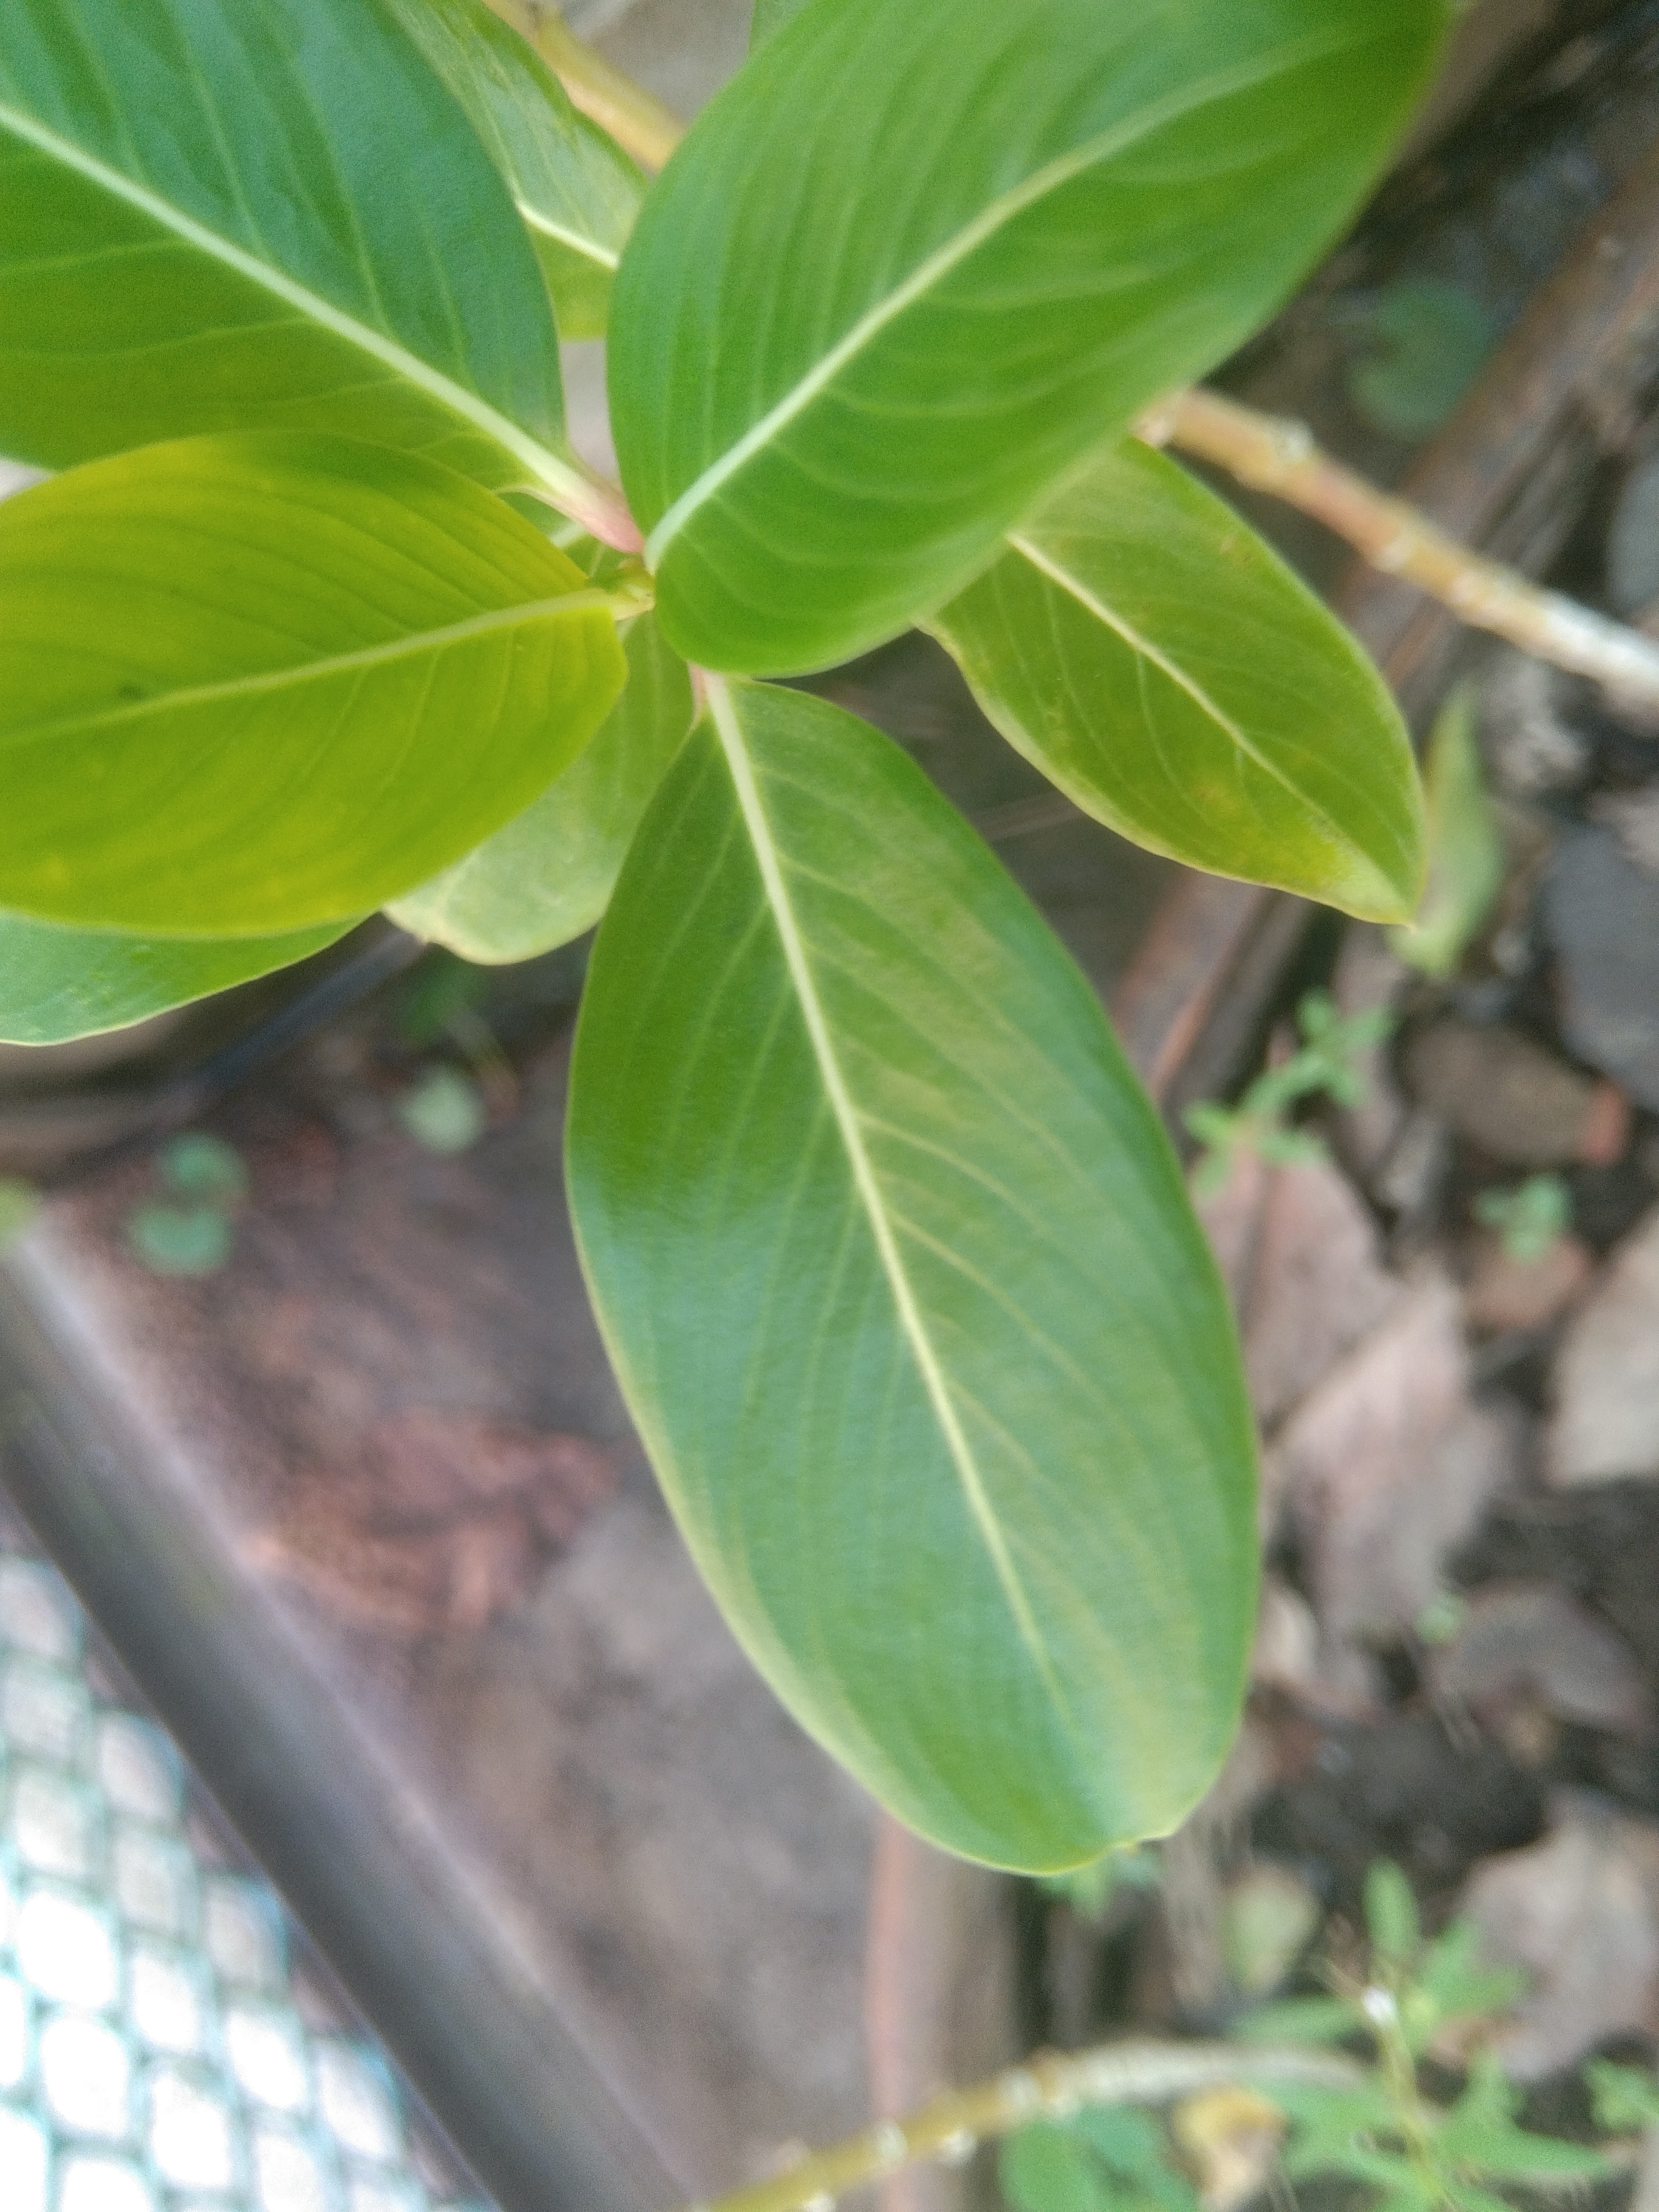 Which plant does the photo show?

rose periwinkle
